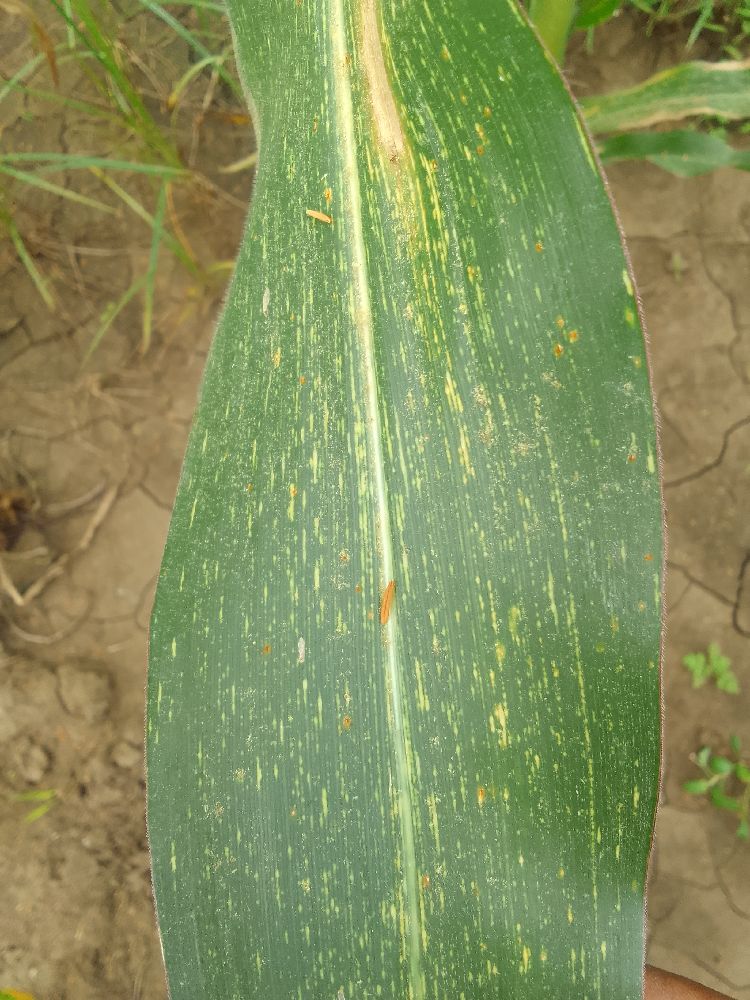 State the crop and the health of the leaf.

maize, maize streak virus
